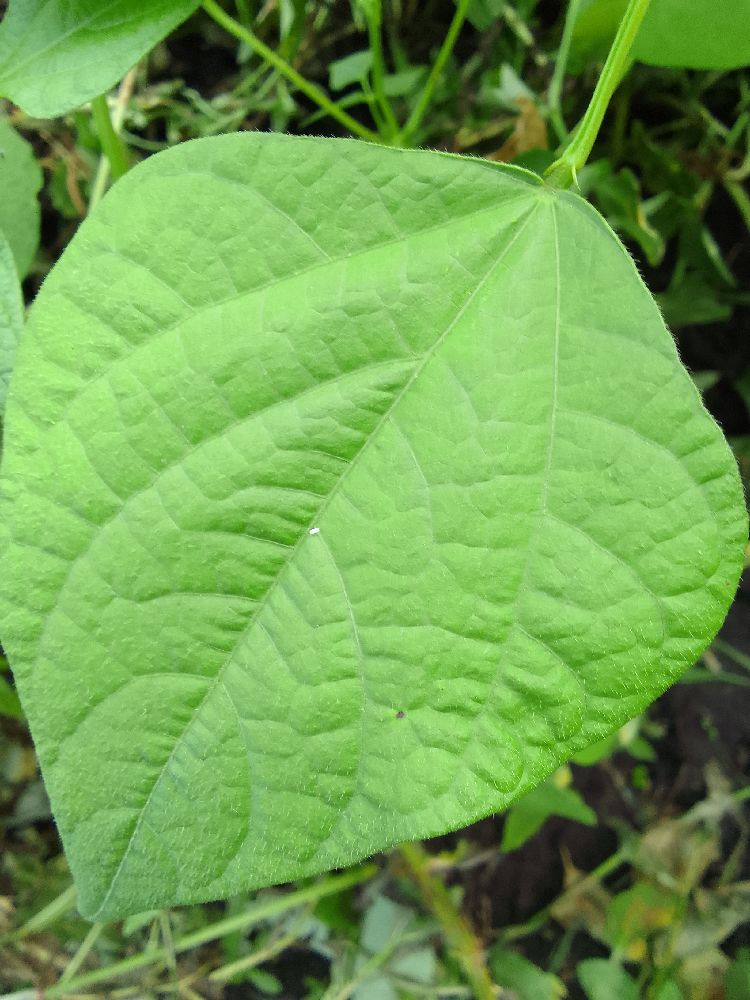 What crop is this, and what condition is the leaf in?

common bean, healthy
